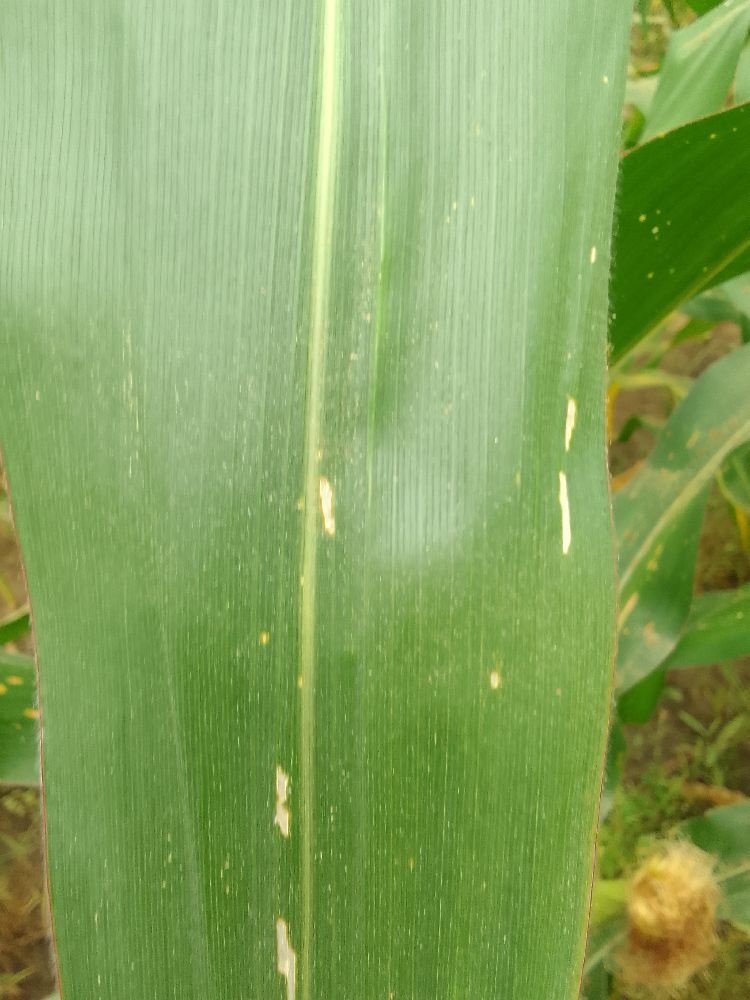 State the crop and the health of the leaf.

maize, healthy
